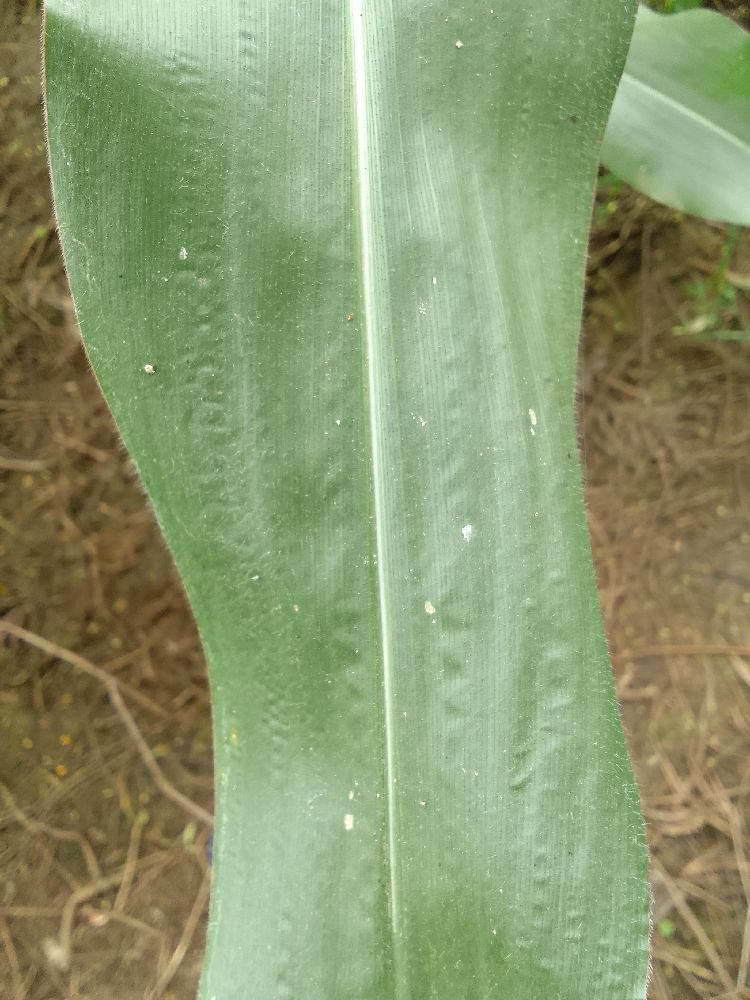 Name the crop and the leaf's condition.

maize, healthy
